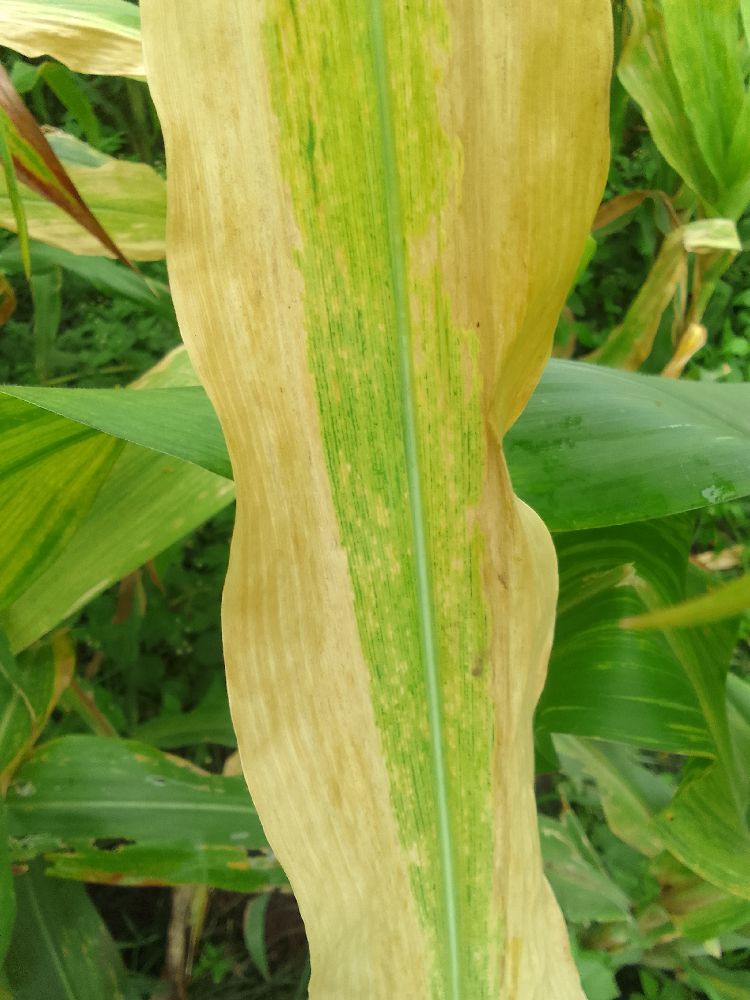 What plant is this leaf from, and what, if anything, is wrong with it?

maize, maize lethal necrosis
